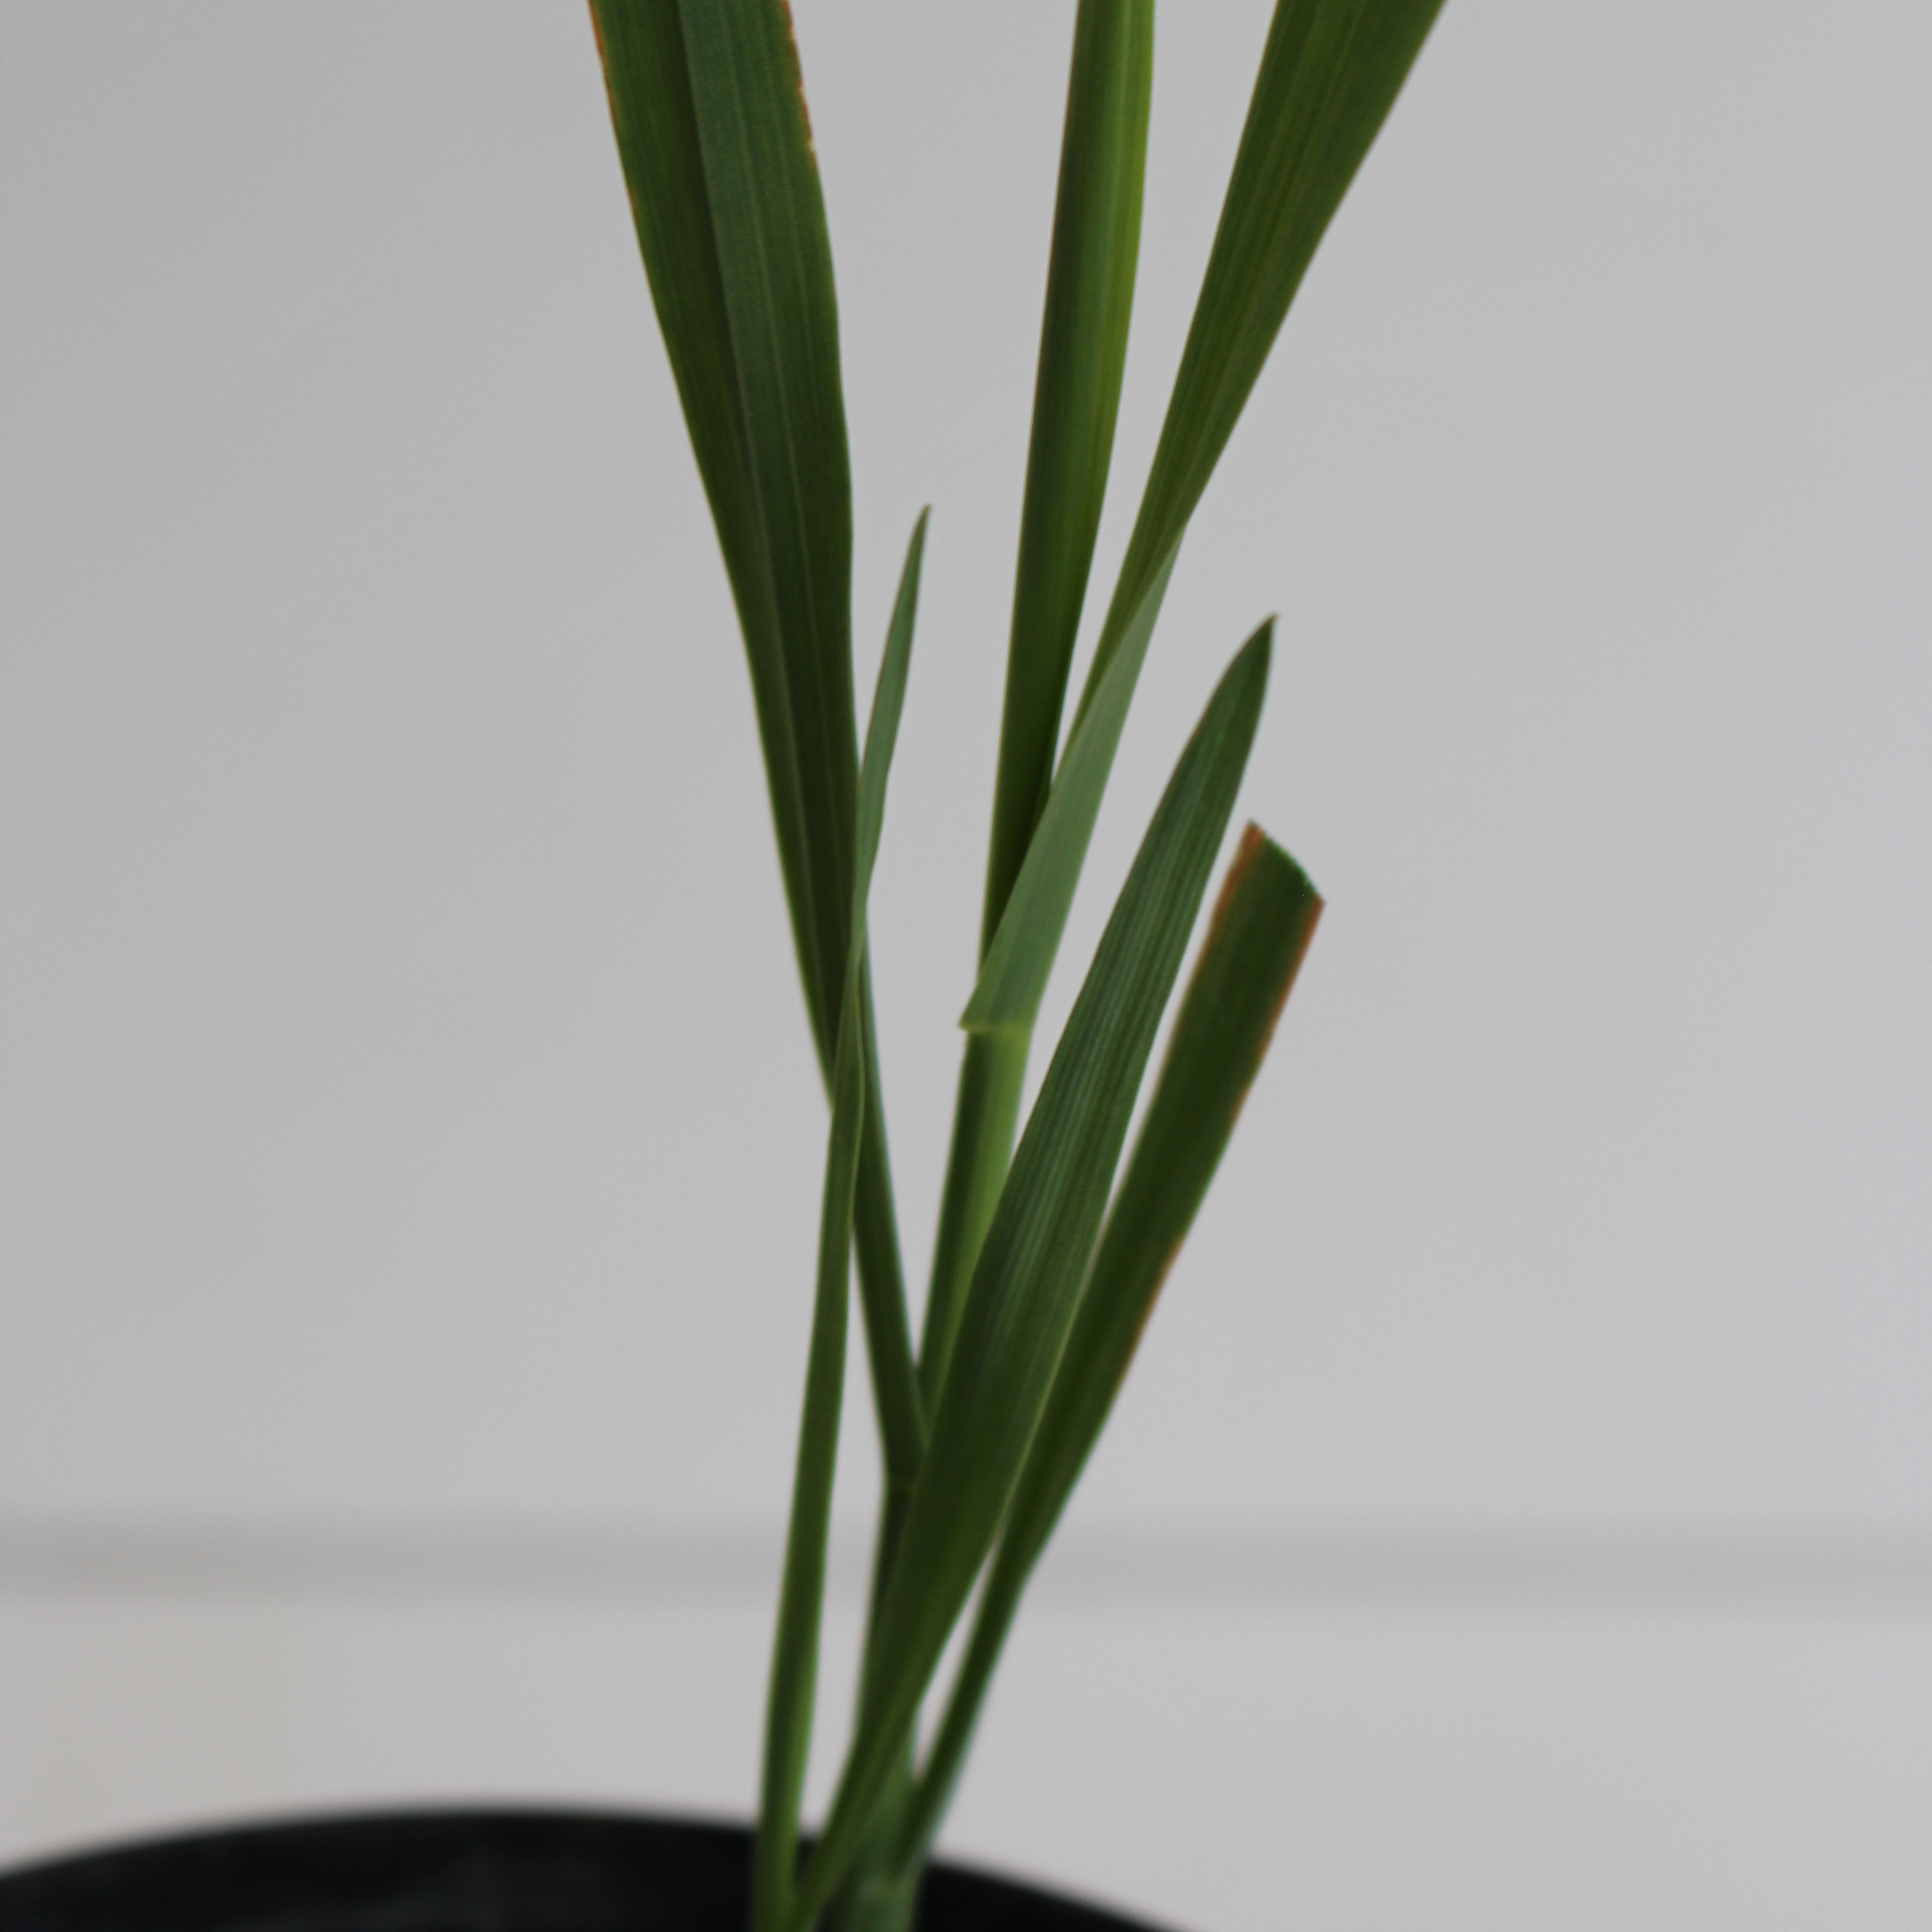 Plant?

Avena sterilis
